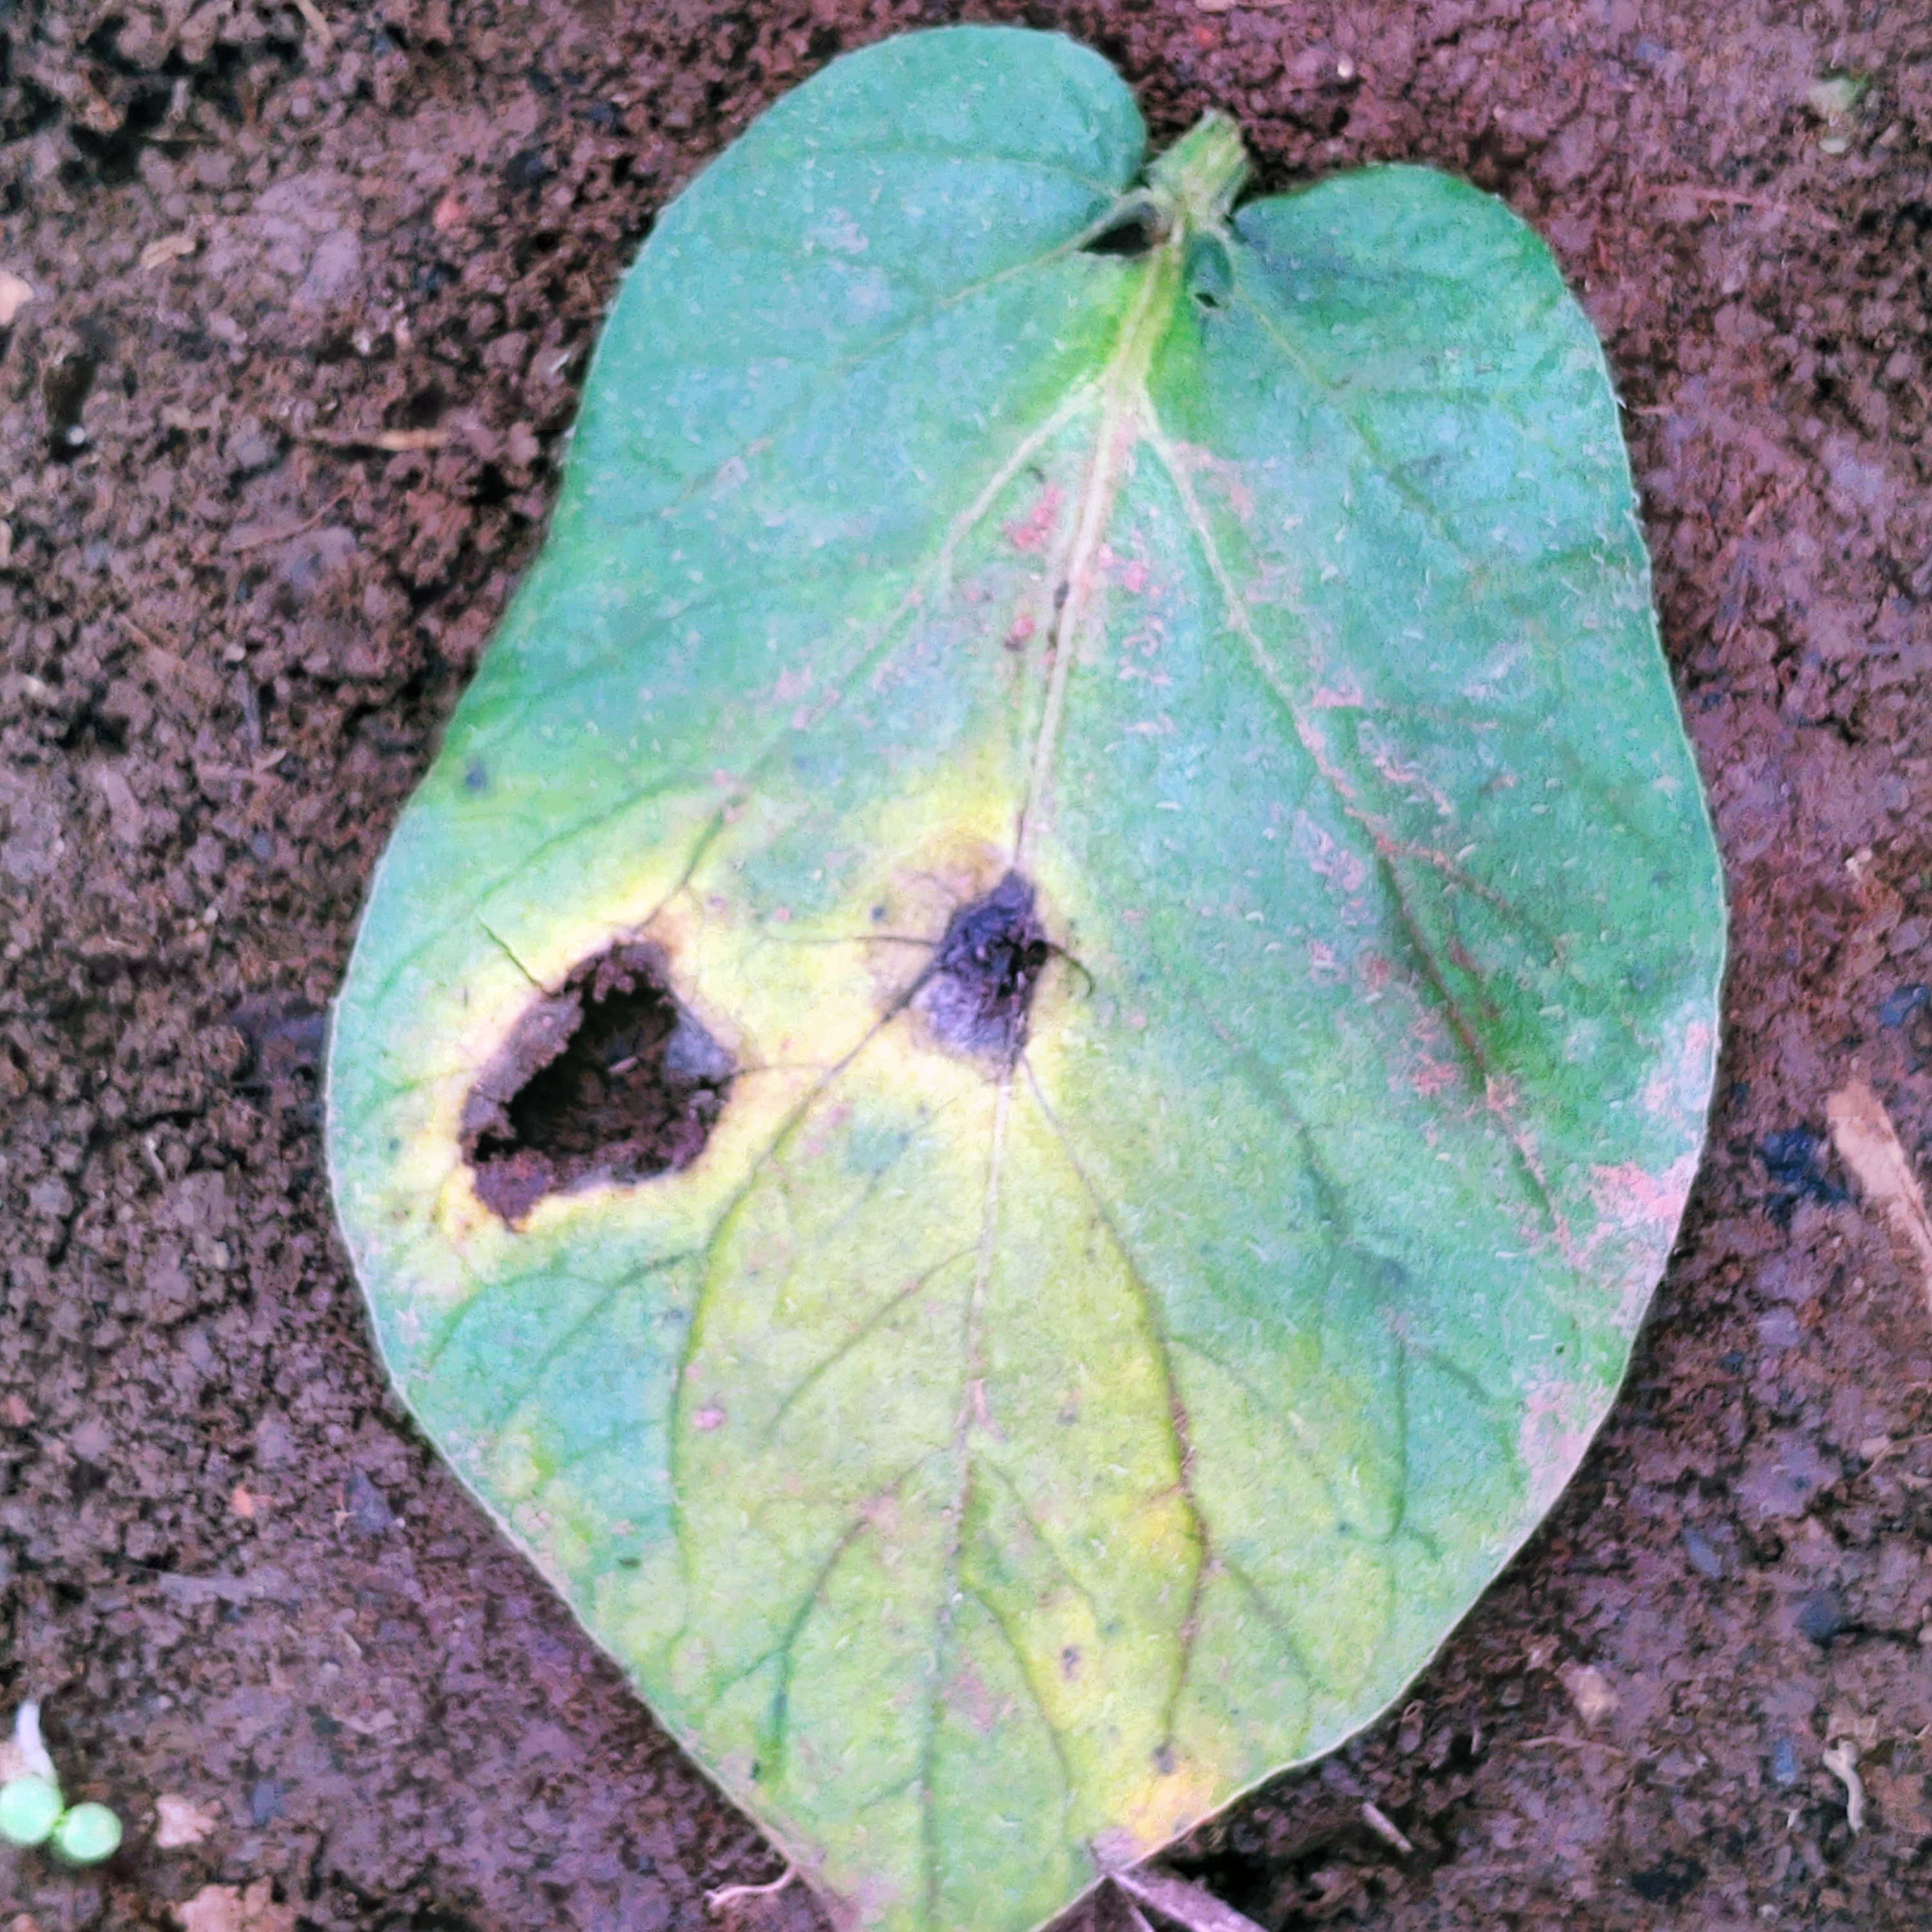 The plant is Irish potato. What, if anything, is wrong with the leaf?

late blight
